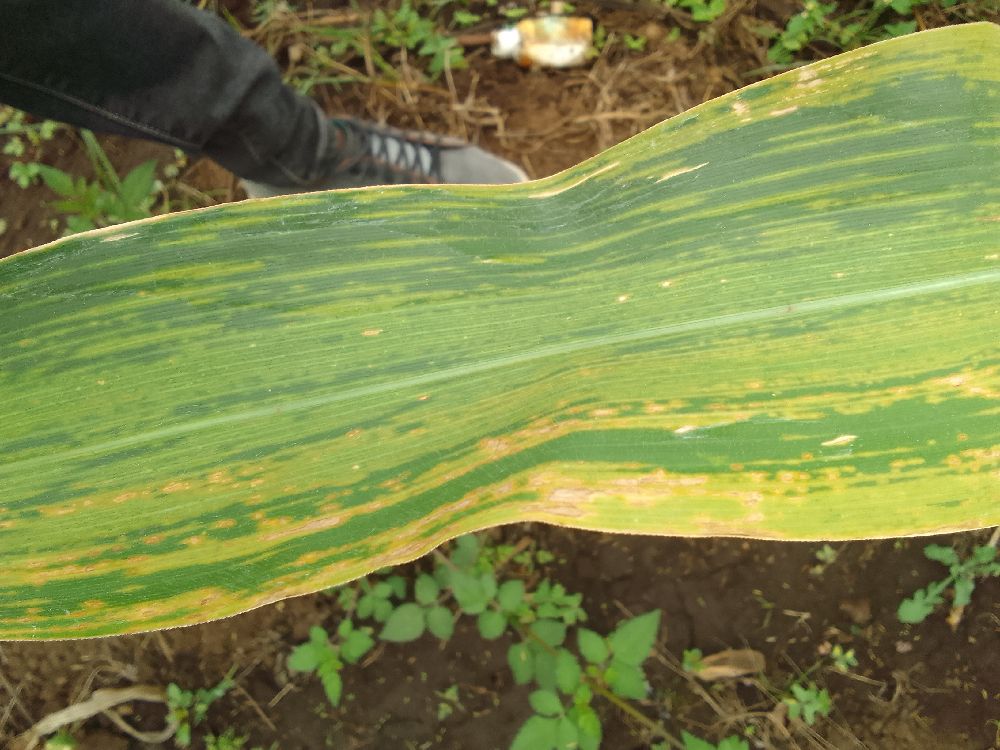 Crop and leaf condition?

maize, maize lethal necrosis
